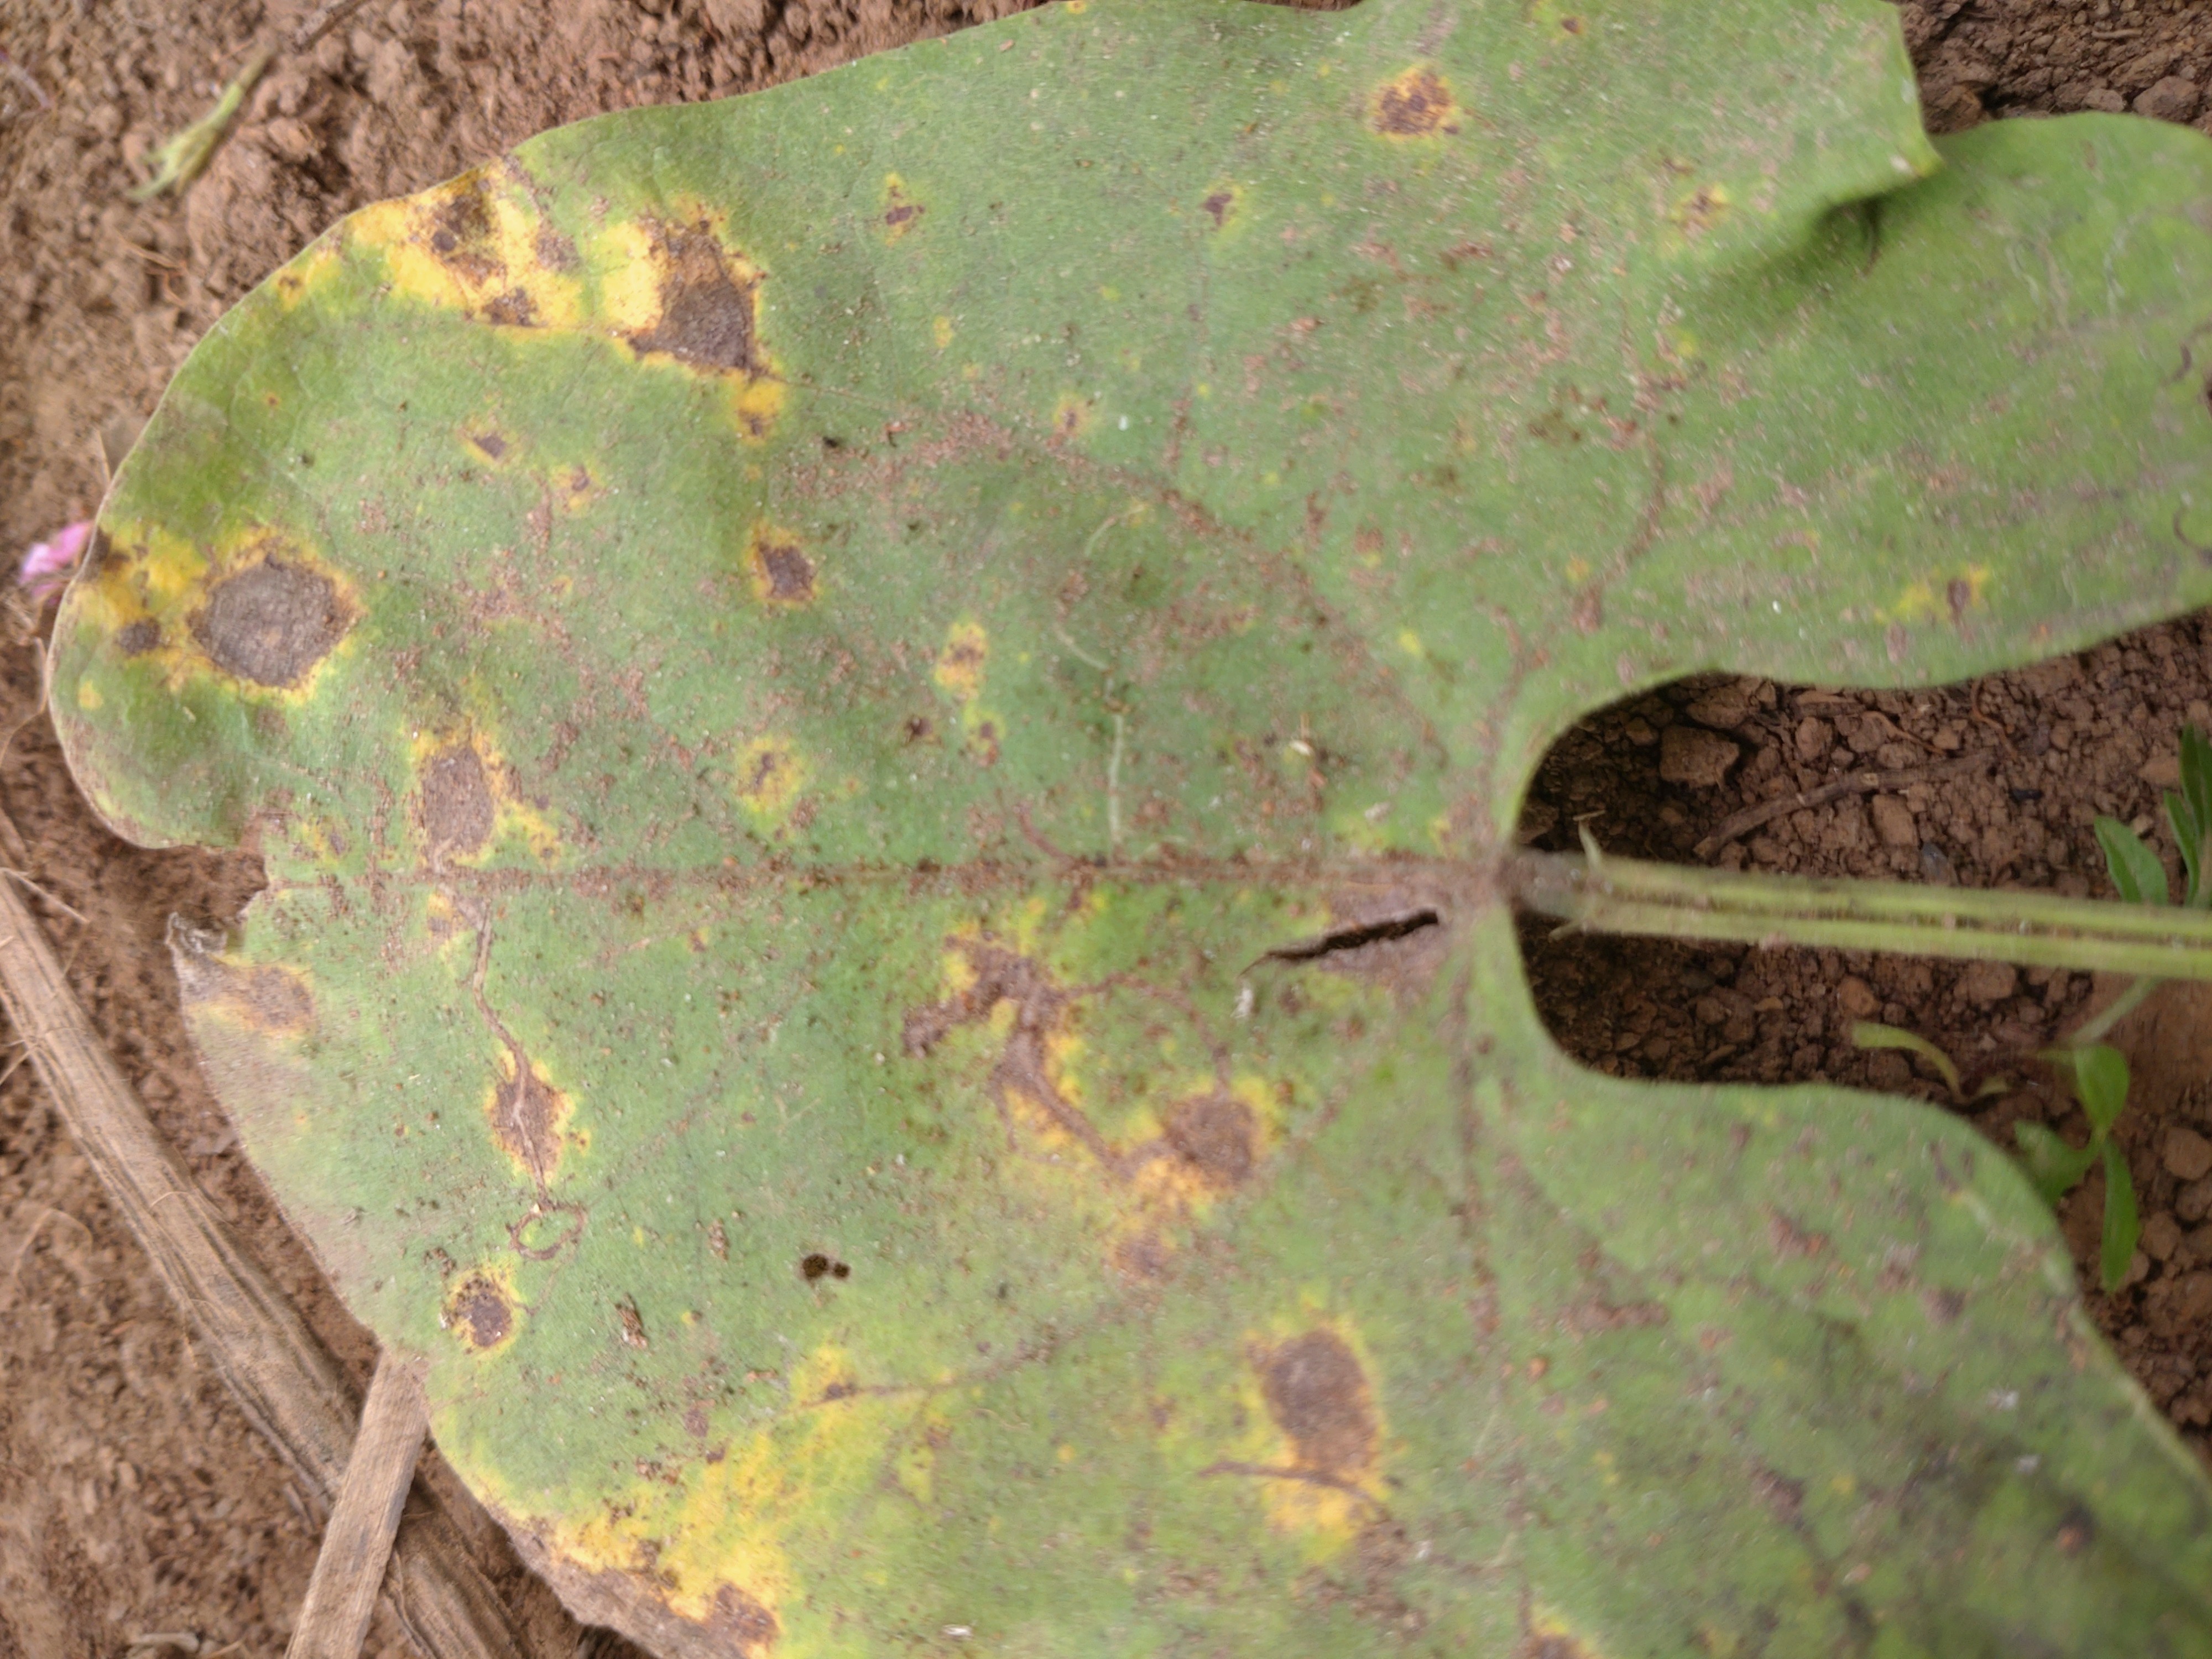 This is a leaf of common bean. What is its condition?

rust
